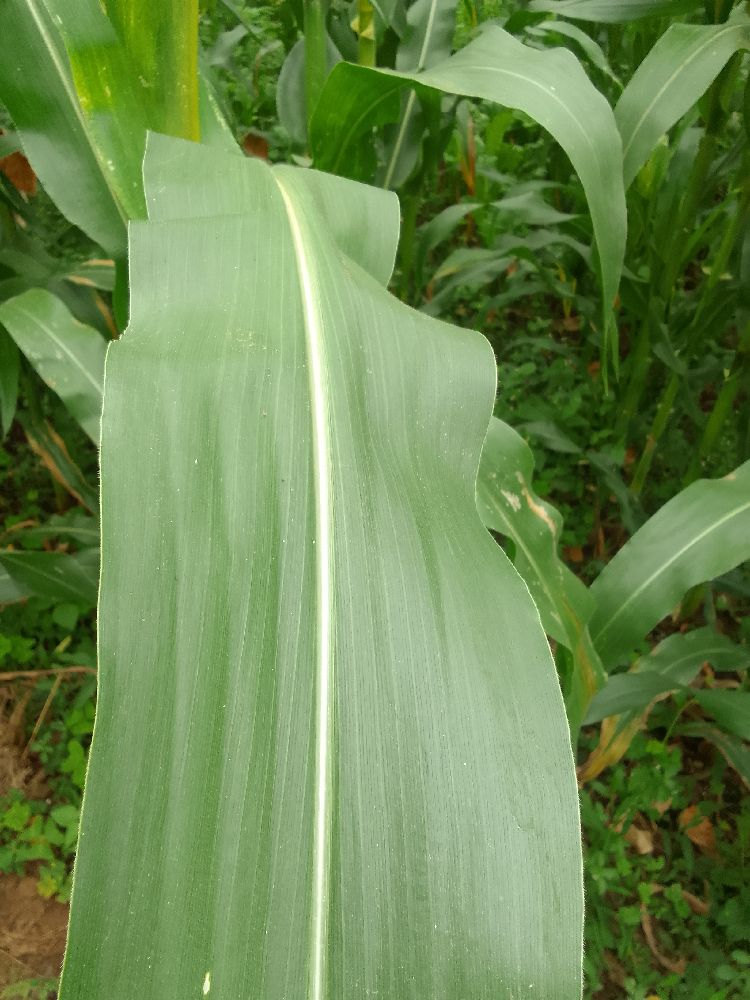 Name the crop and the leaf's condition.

maize, healthy
